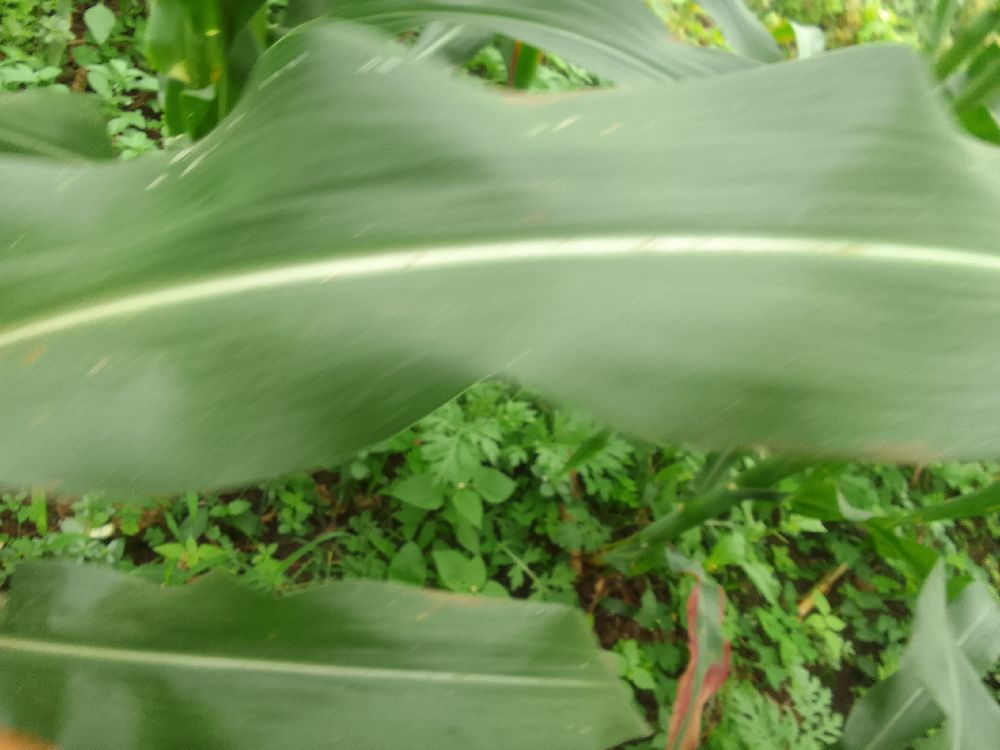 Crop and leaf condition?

maize, healthy
